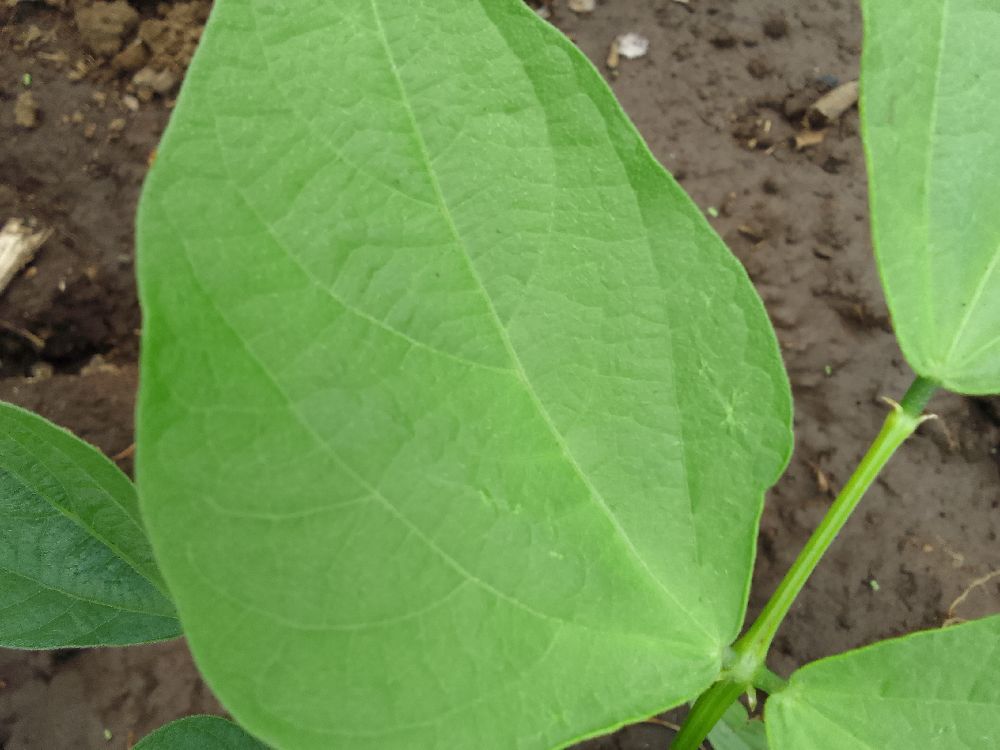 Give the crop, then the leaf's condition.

common bean, healthy
